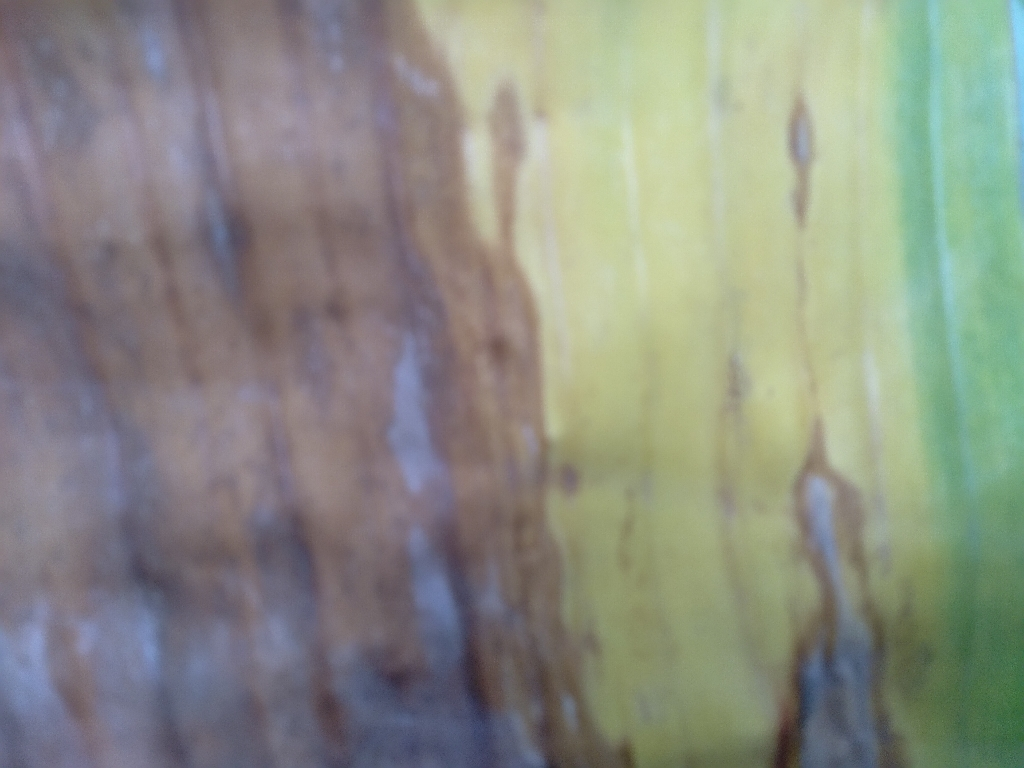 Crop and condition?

banana, fusarium wilt race 1
